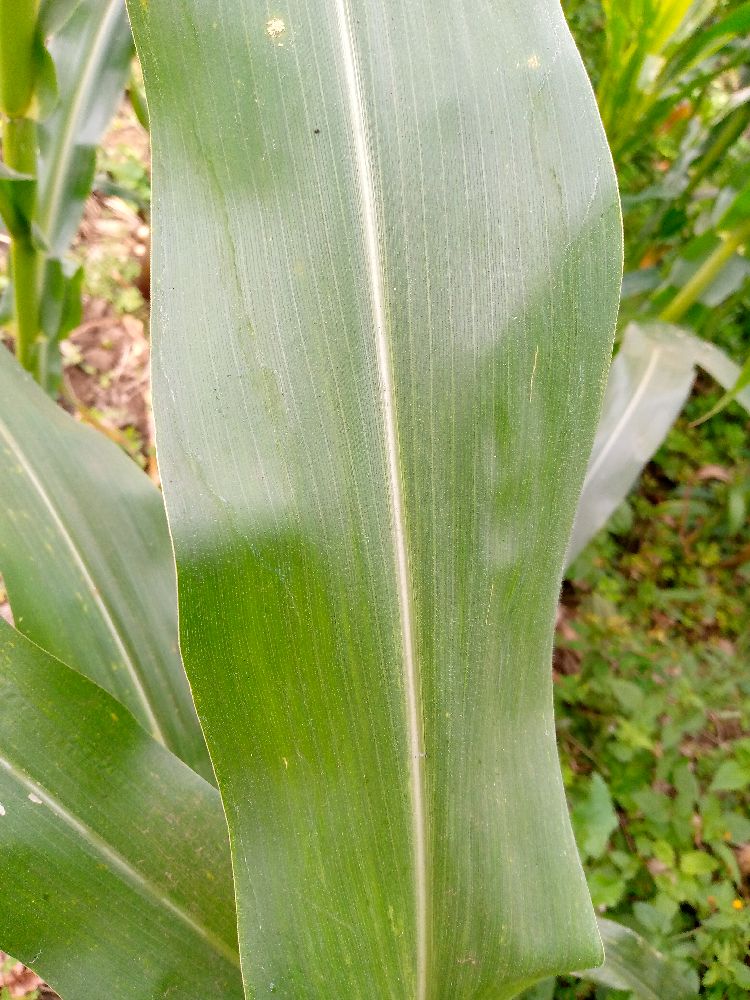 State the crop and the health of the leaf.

maize, healthy
